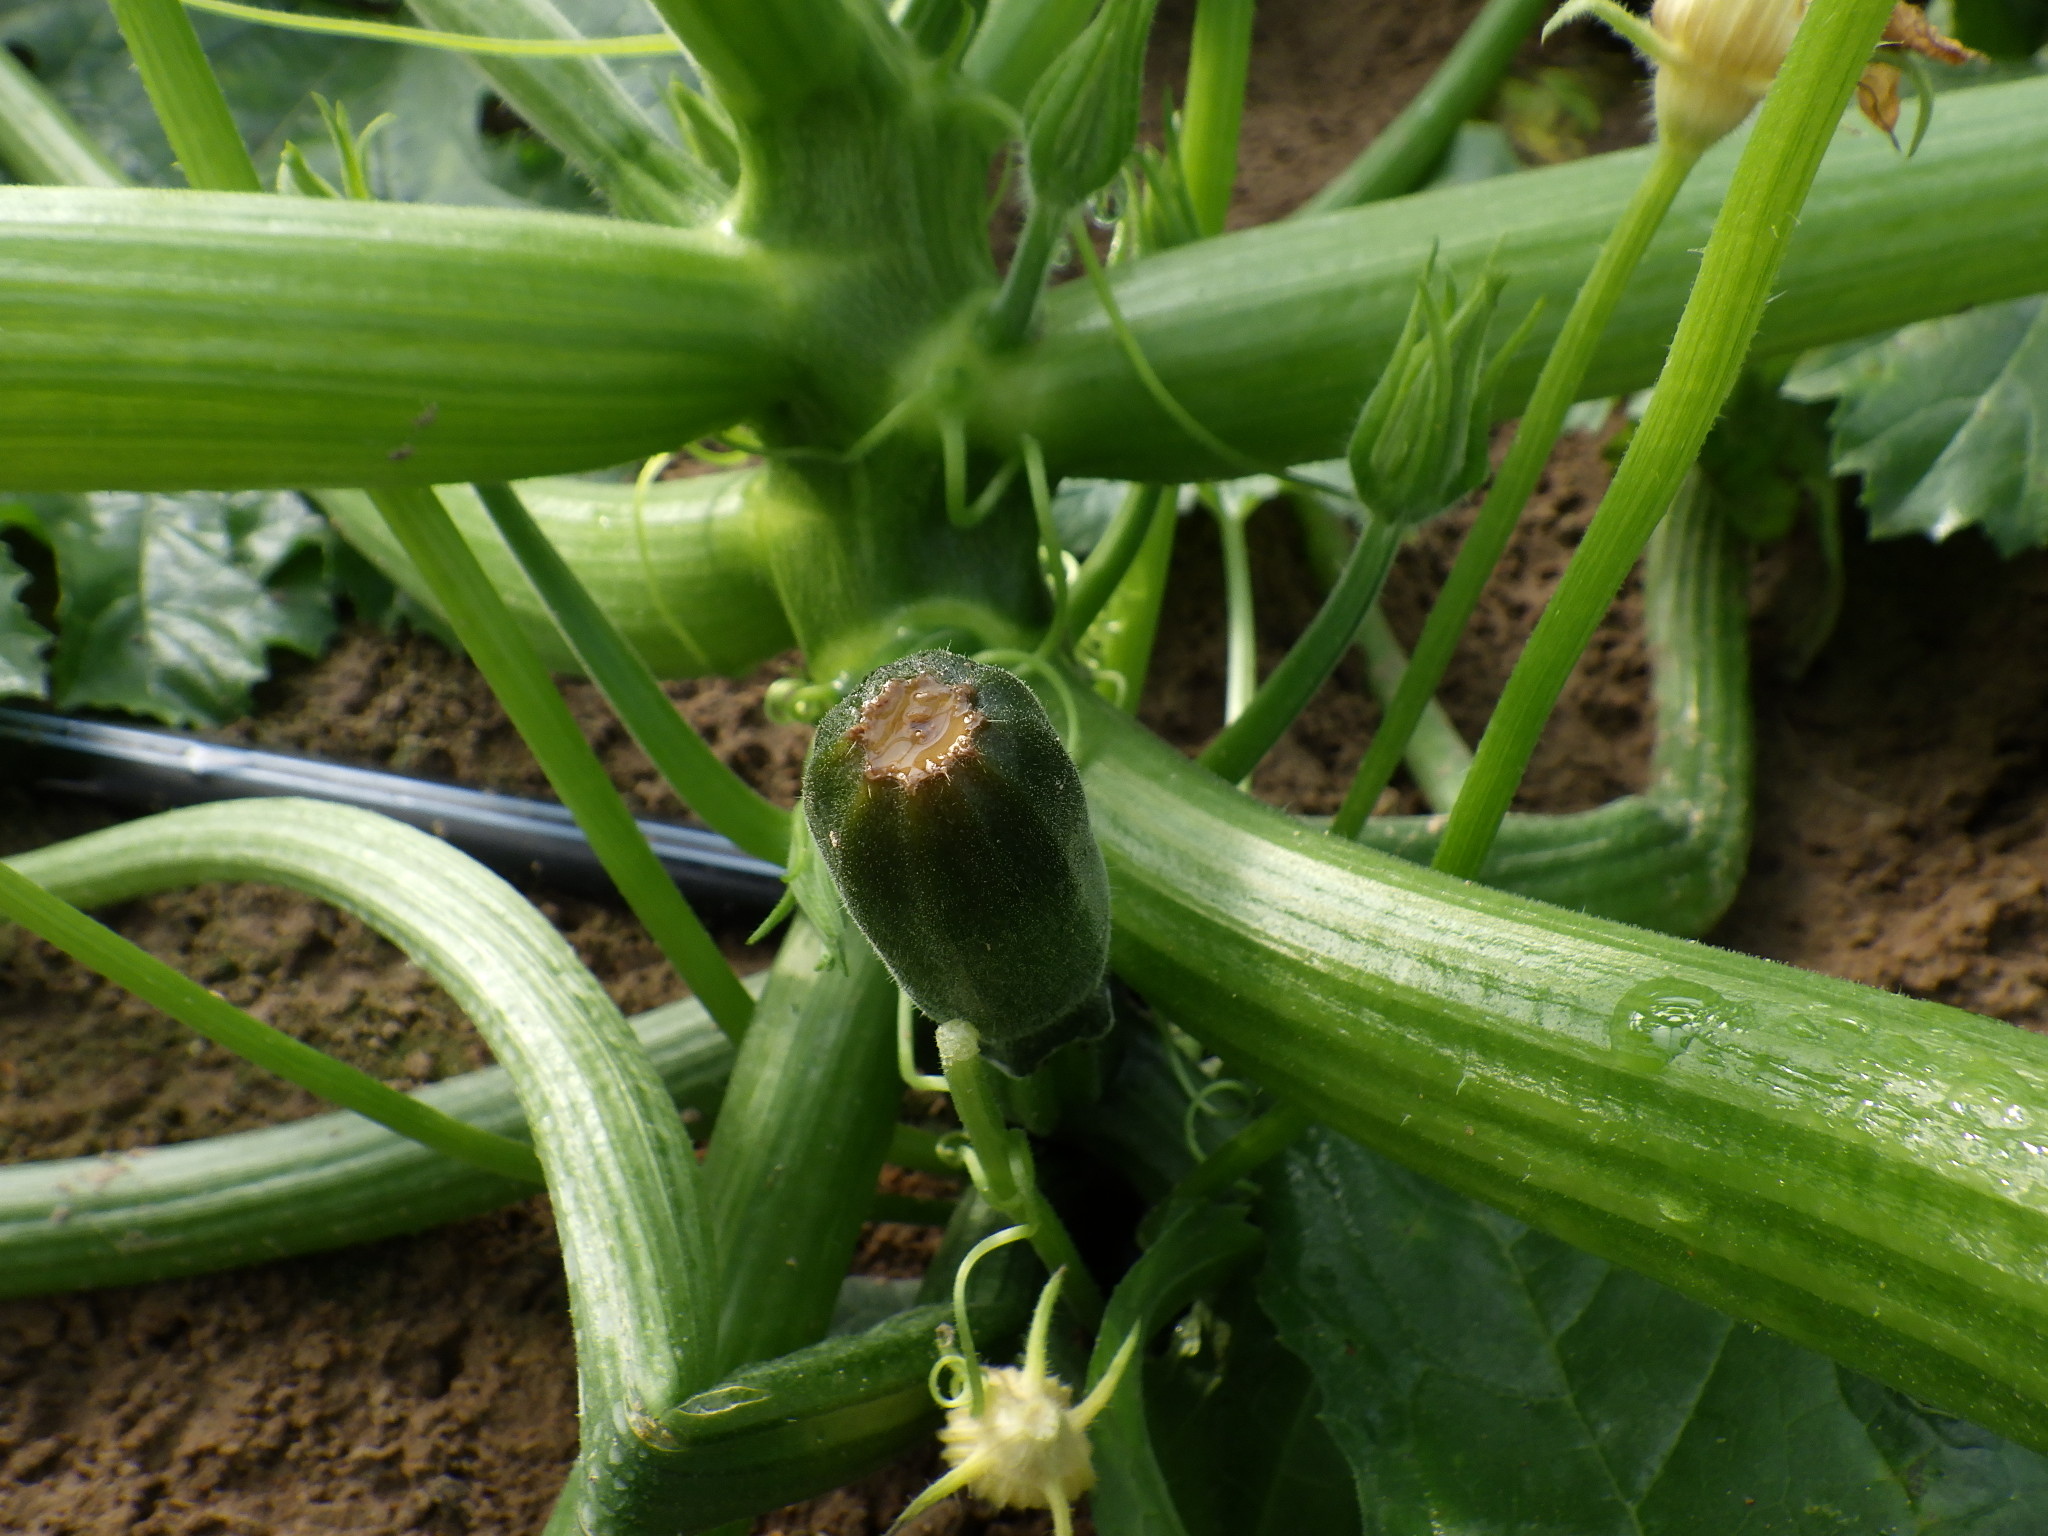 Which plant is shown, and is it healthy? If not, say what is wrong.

zucchini, healthy
